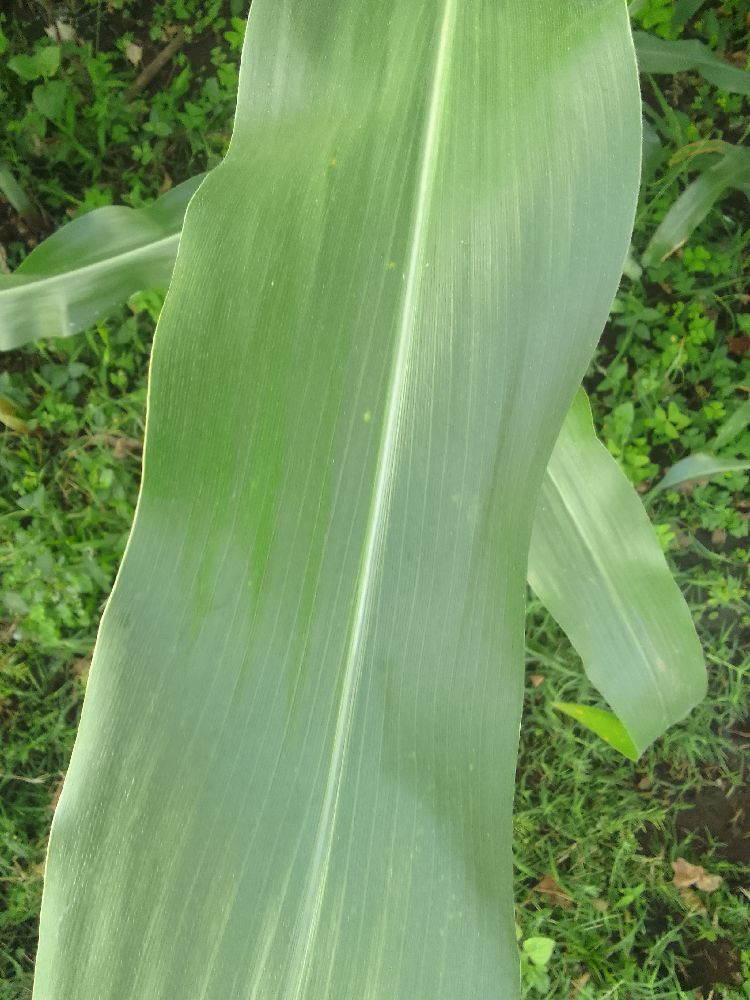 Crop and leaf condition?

maize, healthy
